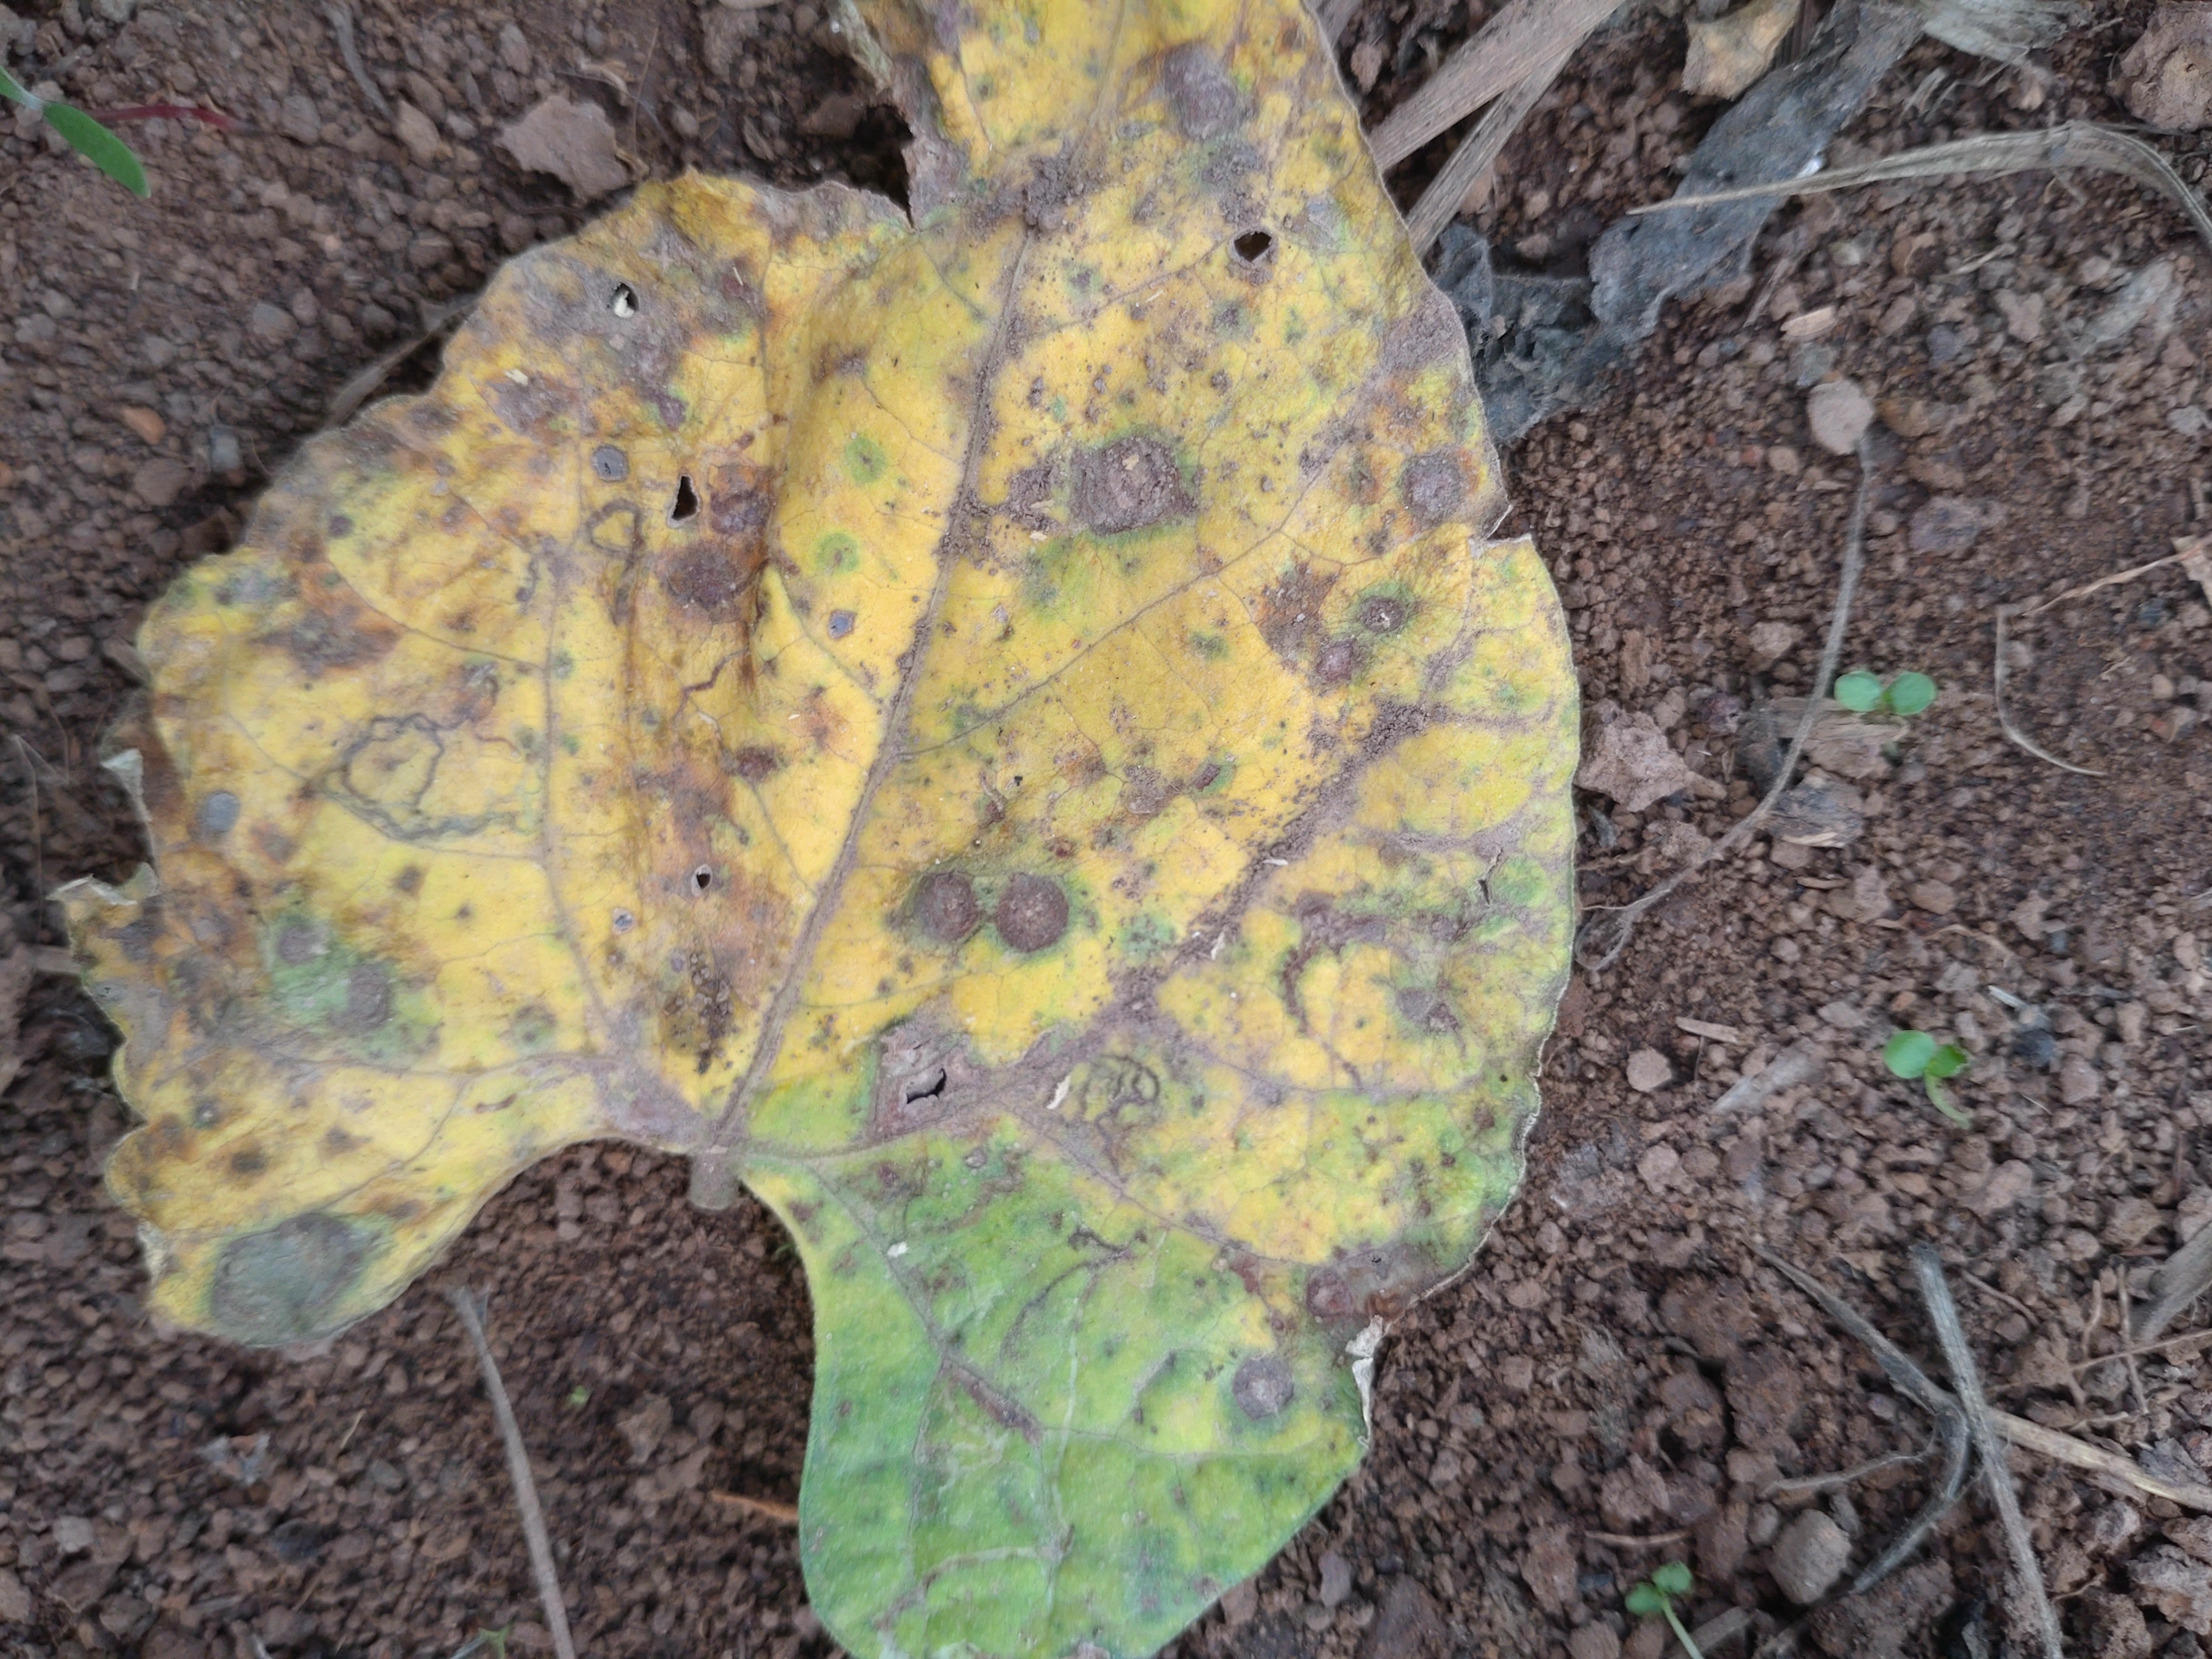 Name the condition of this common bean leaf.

rust
